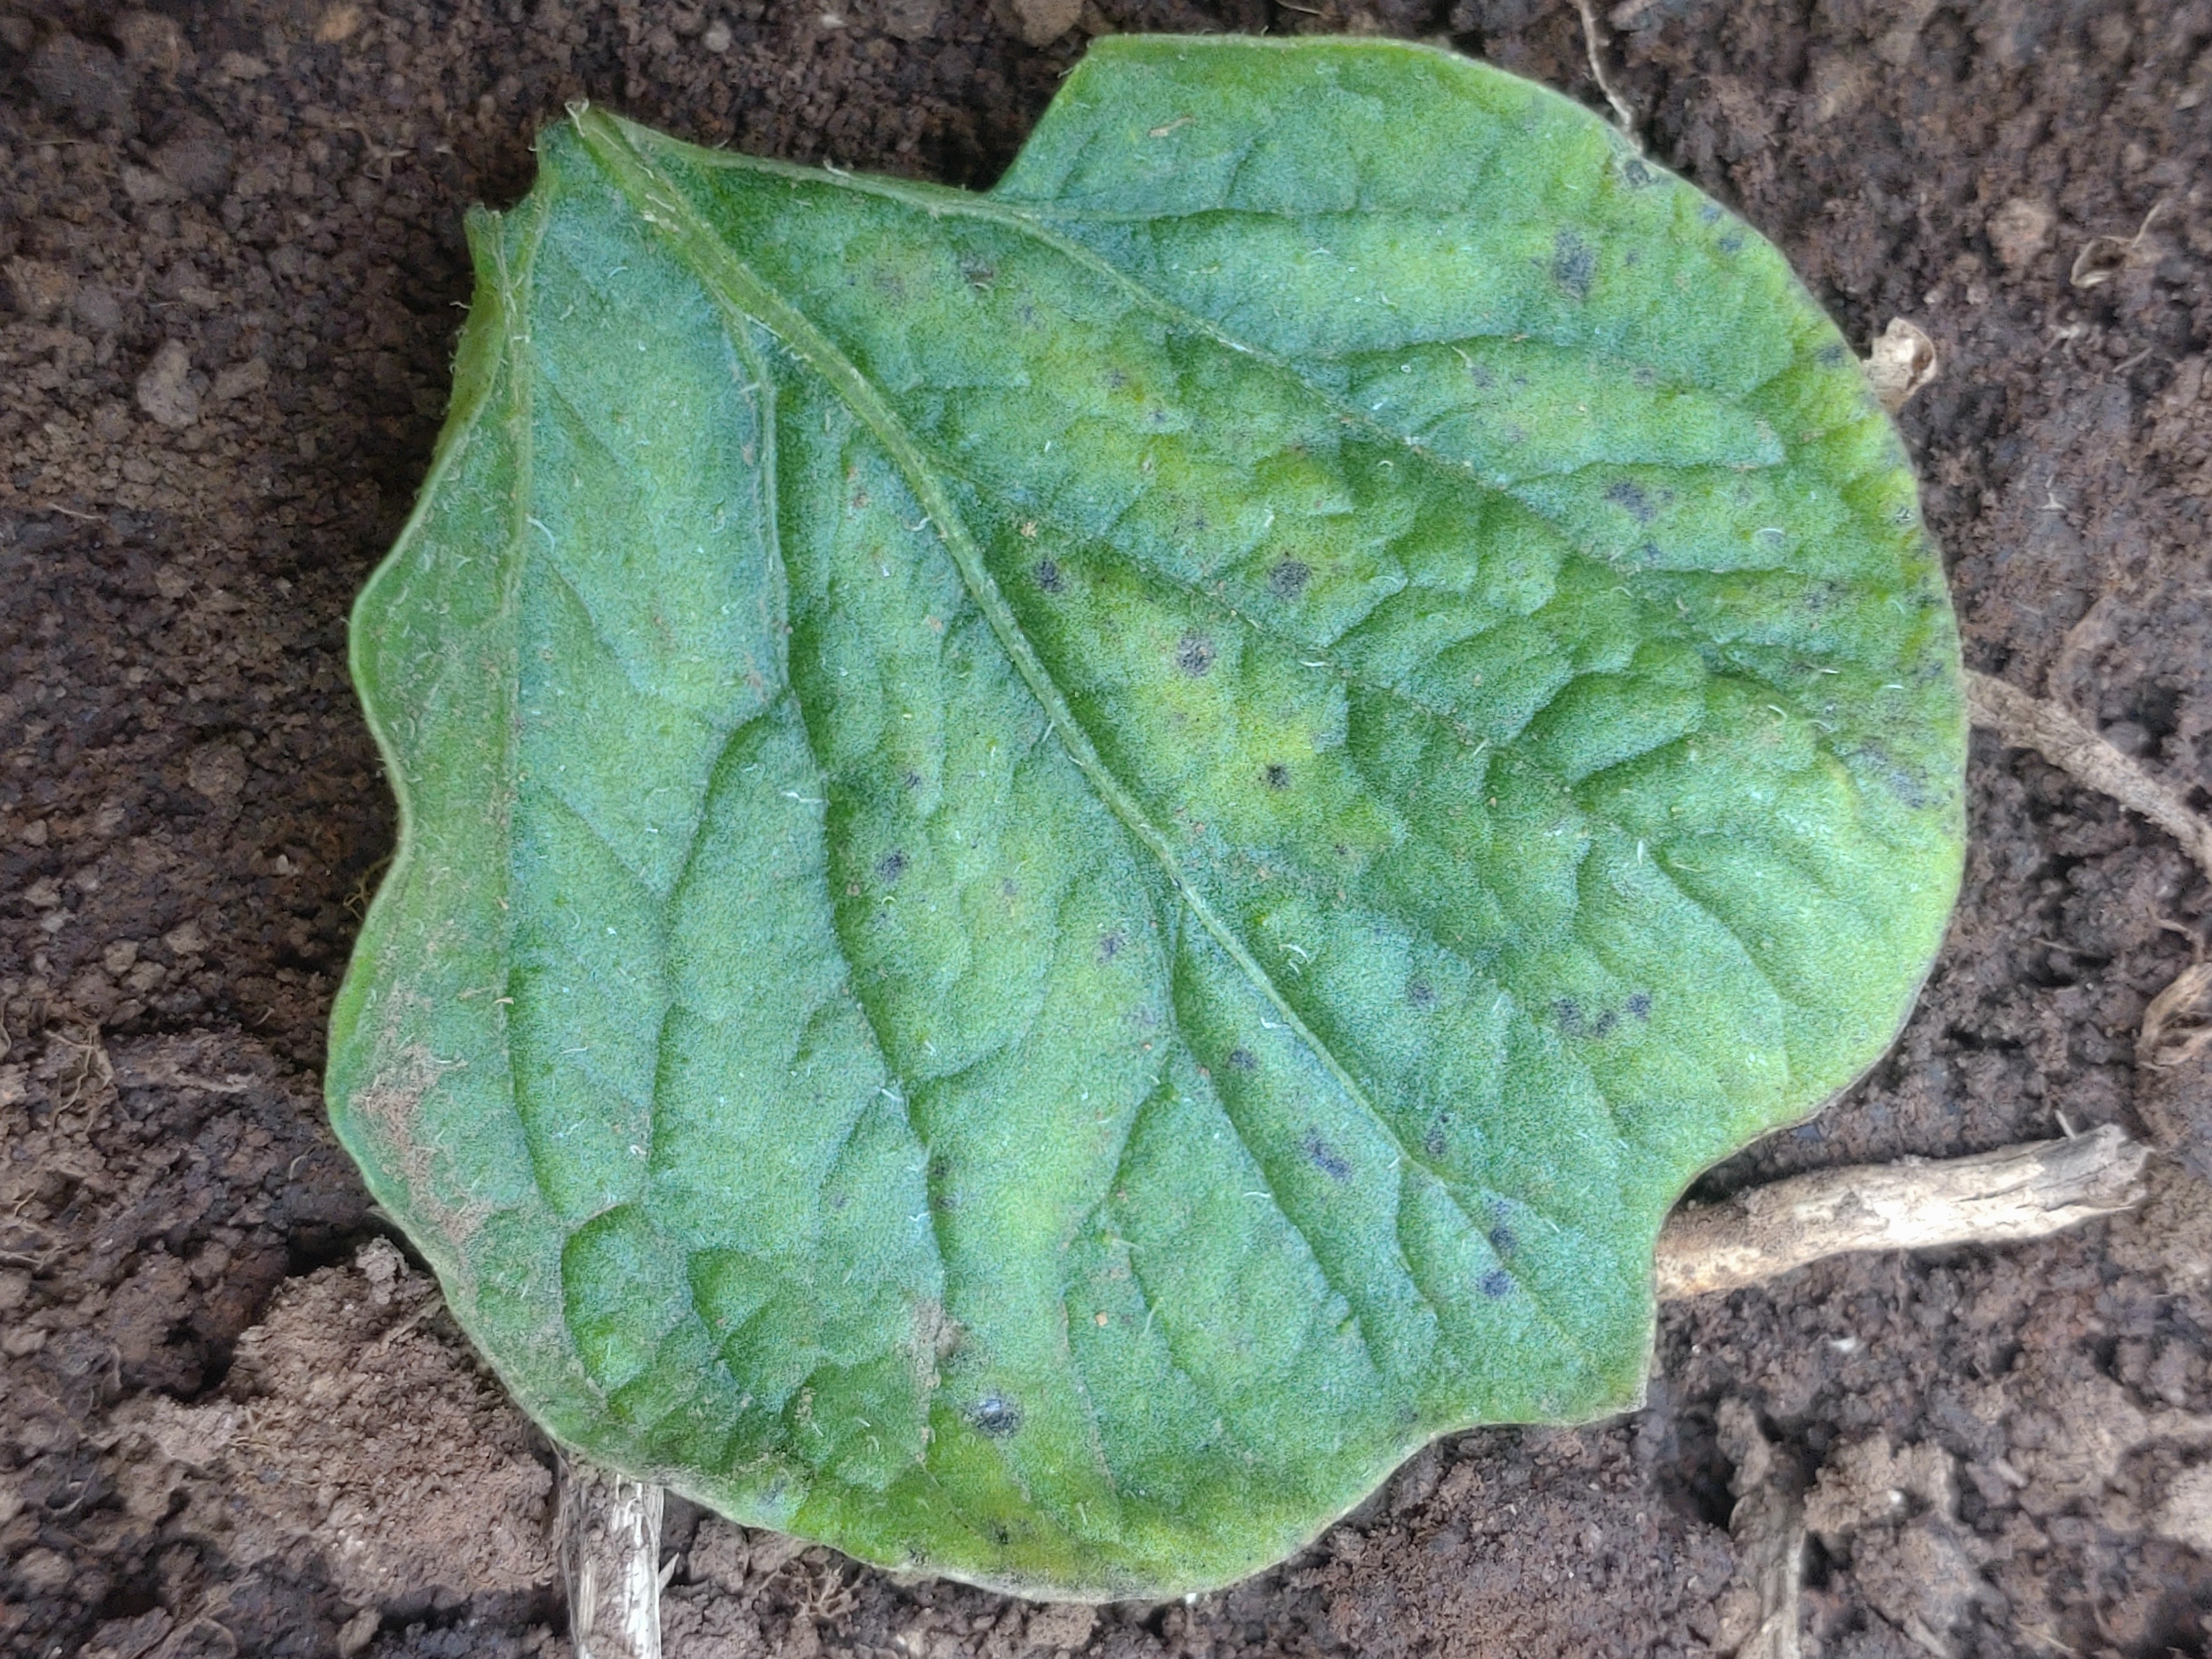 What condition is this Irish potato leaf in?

late blight
